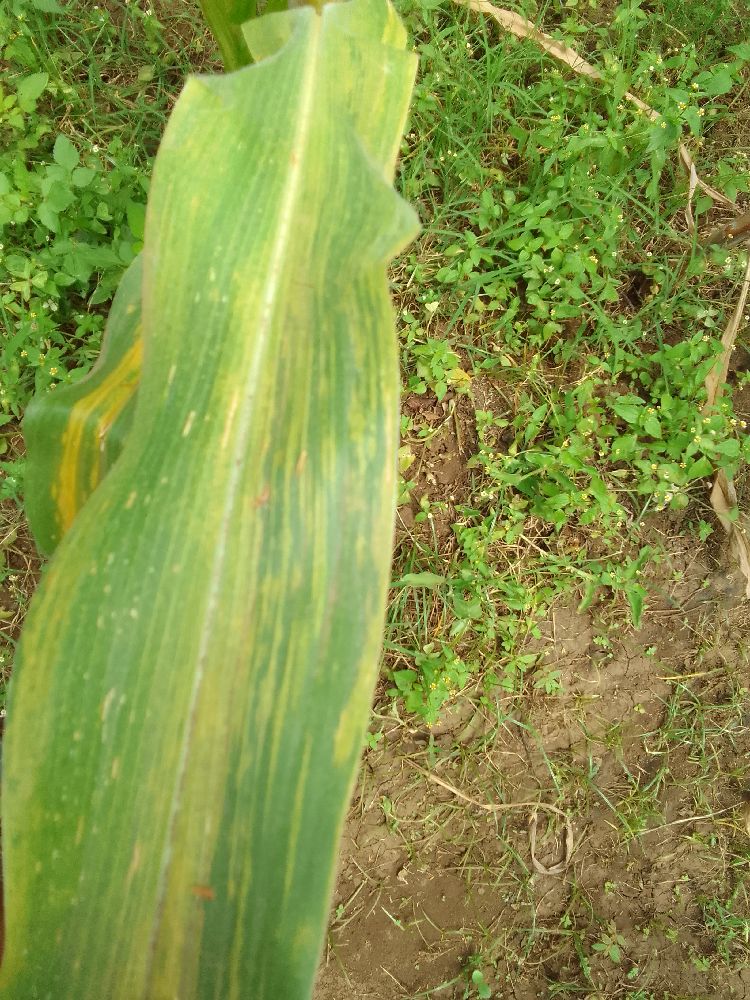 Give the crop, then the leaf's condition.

maize, maize lethal necrosis
